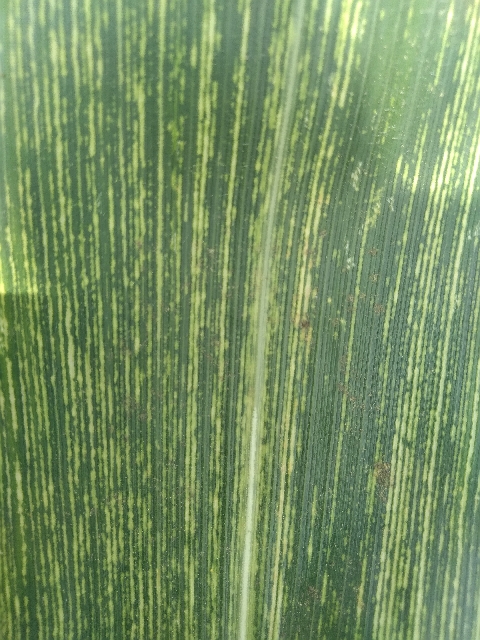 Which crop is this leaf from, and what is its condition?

maize, maize streak virus
